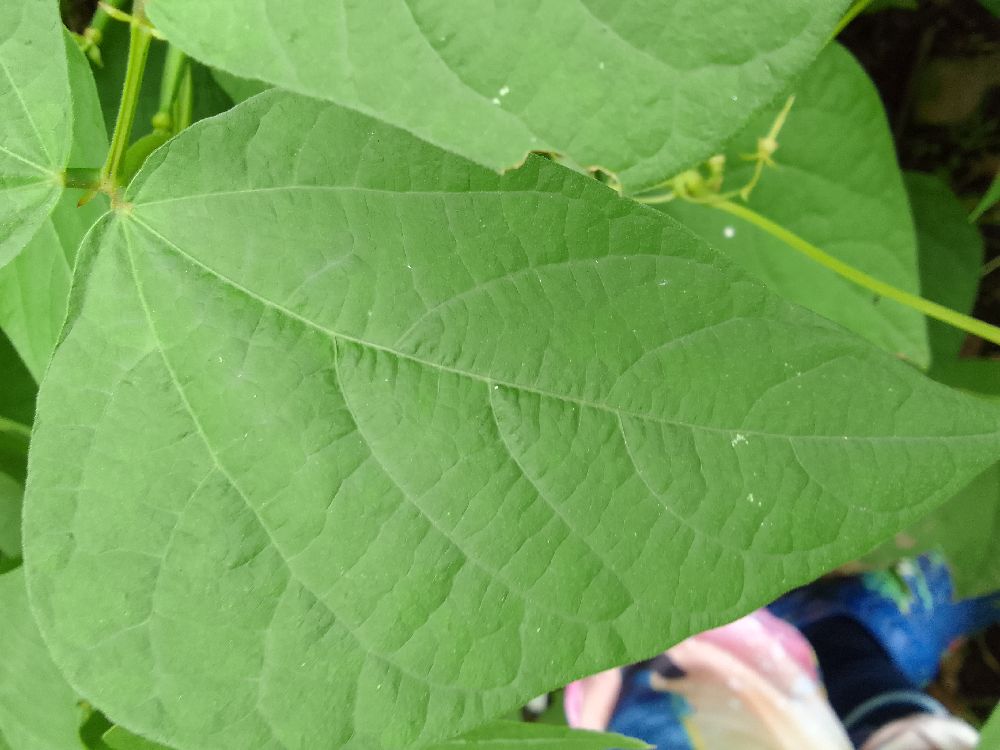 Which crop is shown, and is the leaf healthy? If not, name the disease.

common bean, healthy
